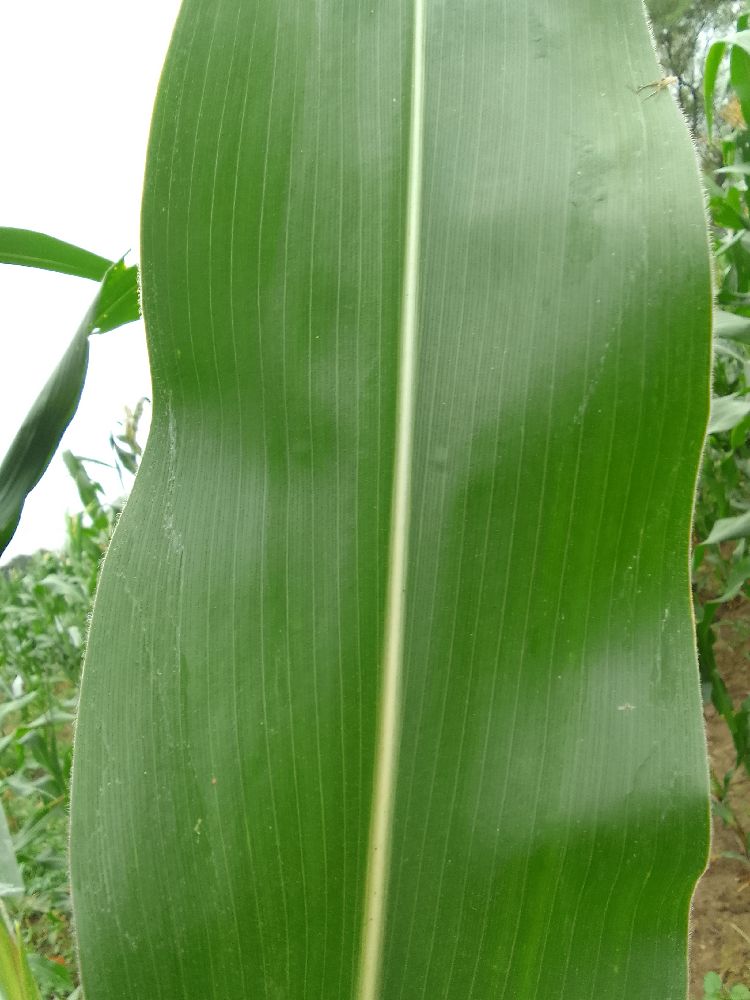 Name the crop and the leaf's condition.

maize, healthy
